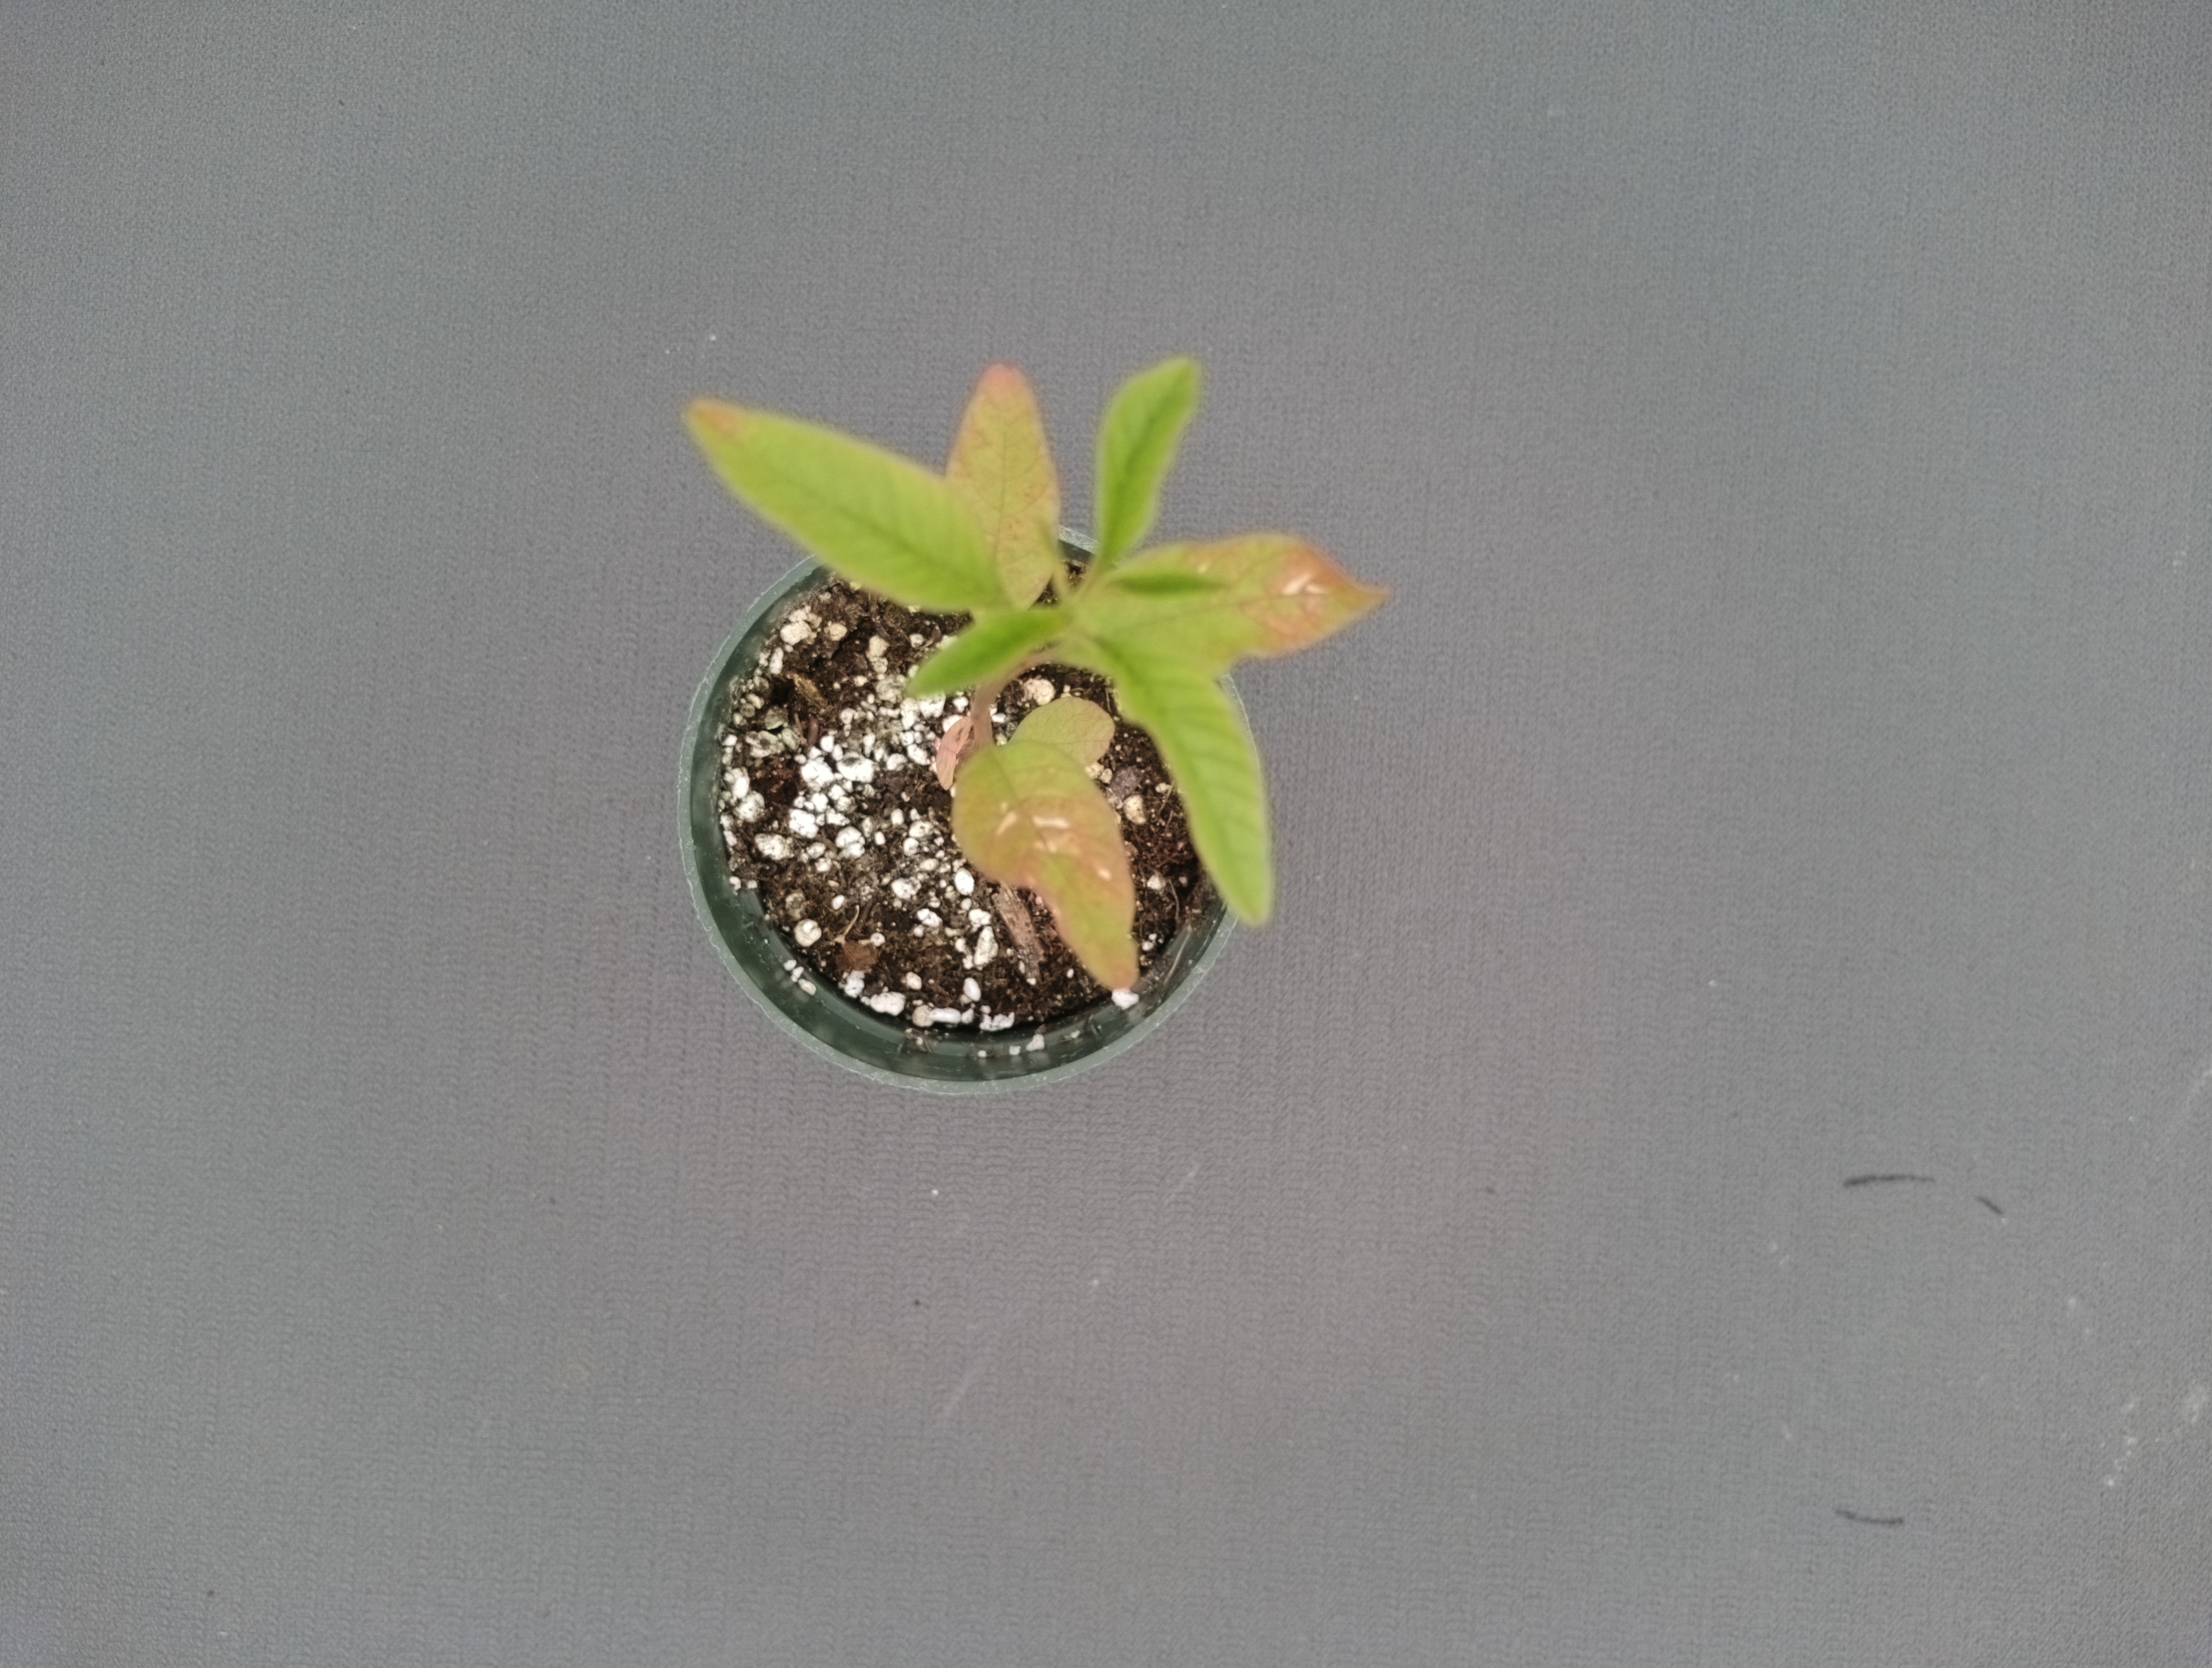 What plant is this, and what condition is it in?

waterhemp, chlorosis only
